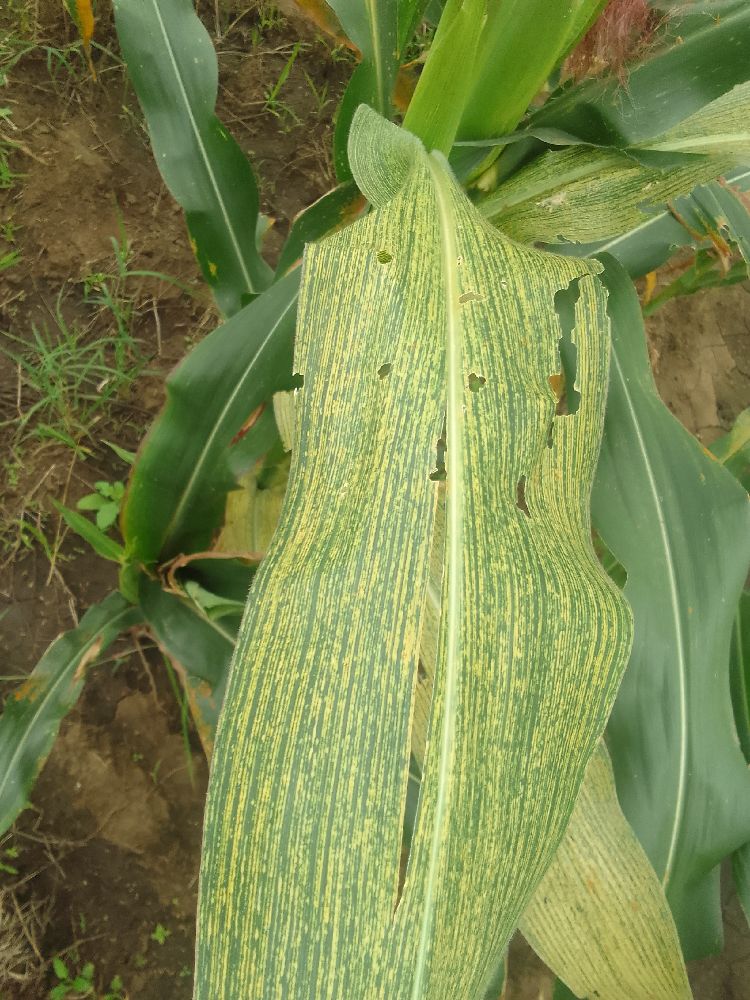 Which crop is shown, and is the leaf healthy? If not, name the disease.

maize, maize streak virus
